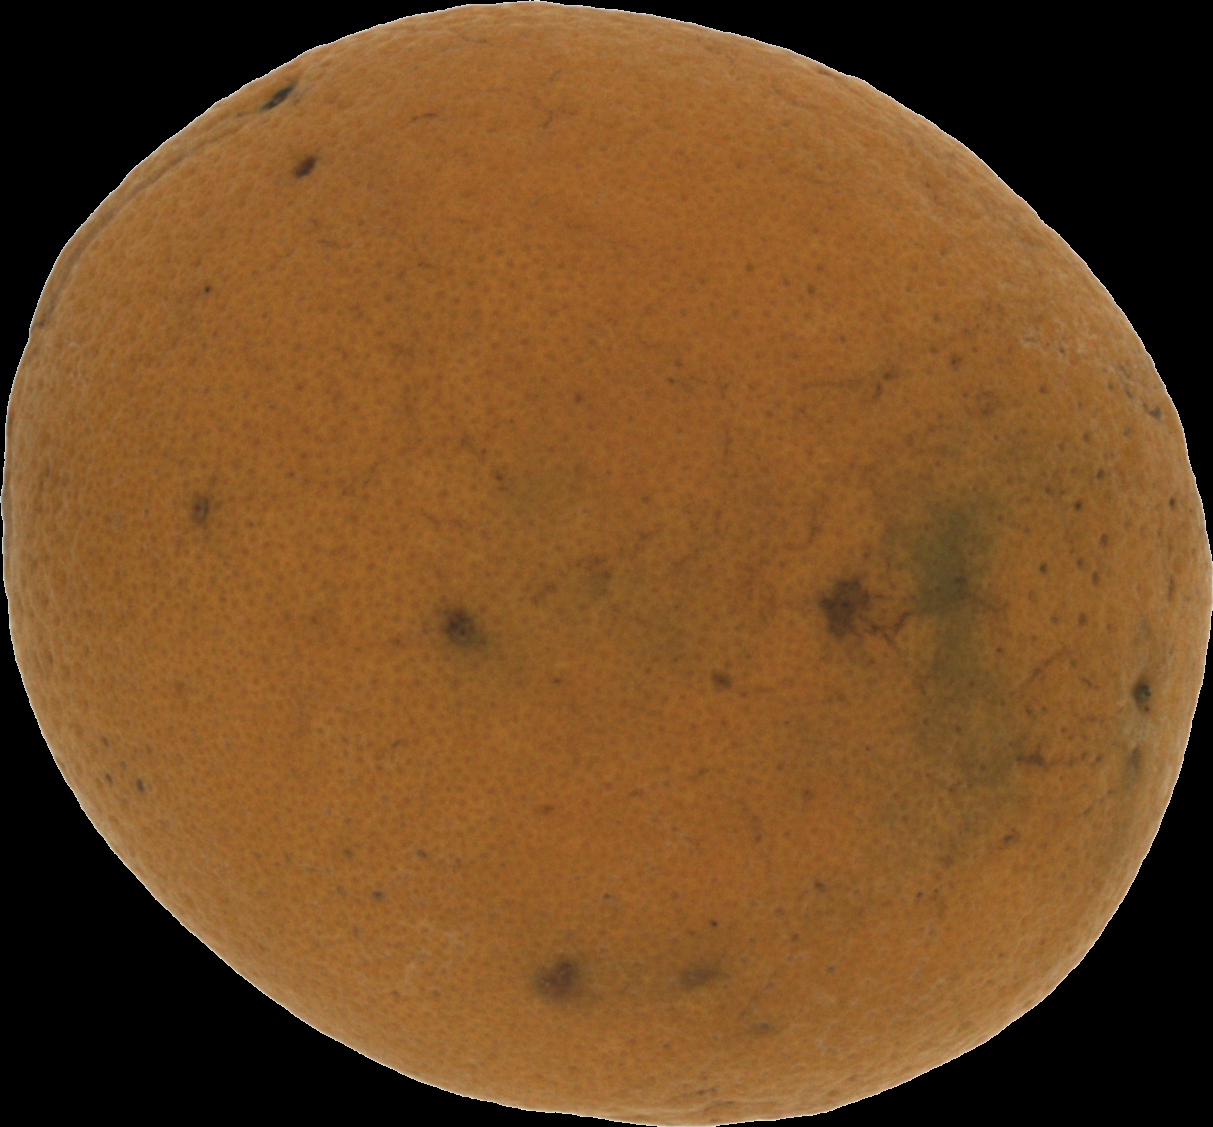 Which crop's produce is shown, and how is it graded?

orange, bad
